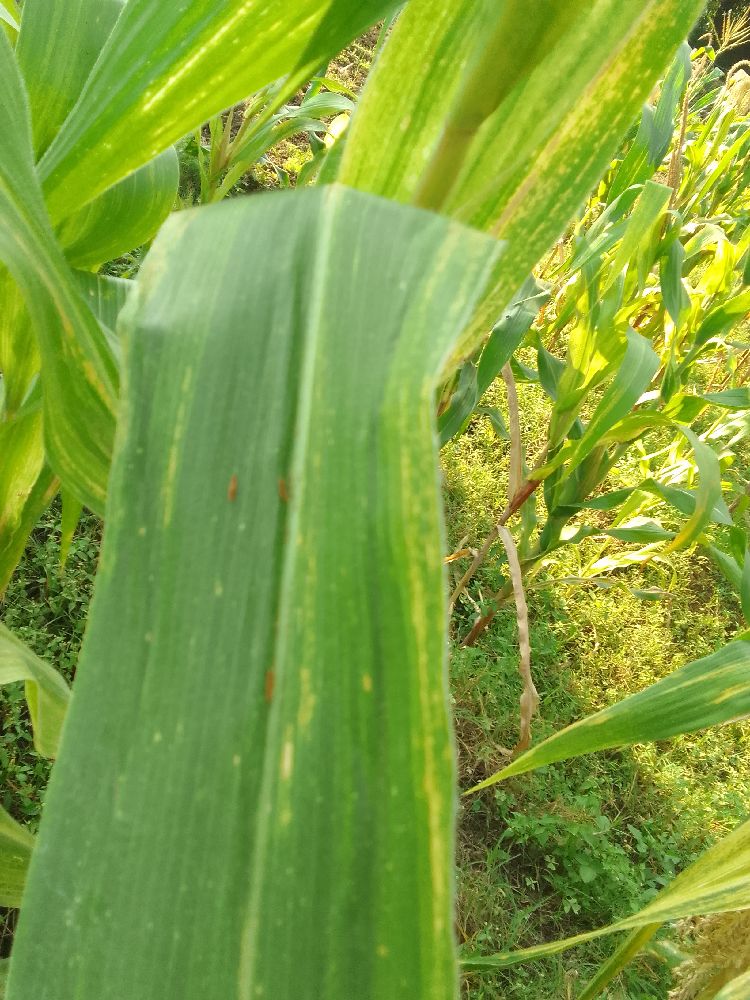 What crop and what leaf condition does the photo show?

maize, maize lethal necrosis
